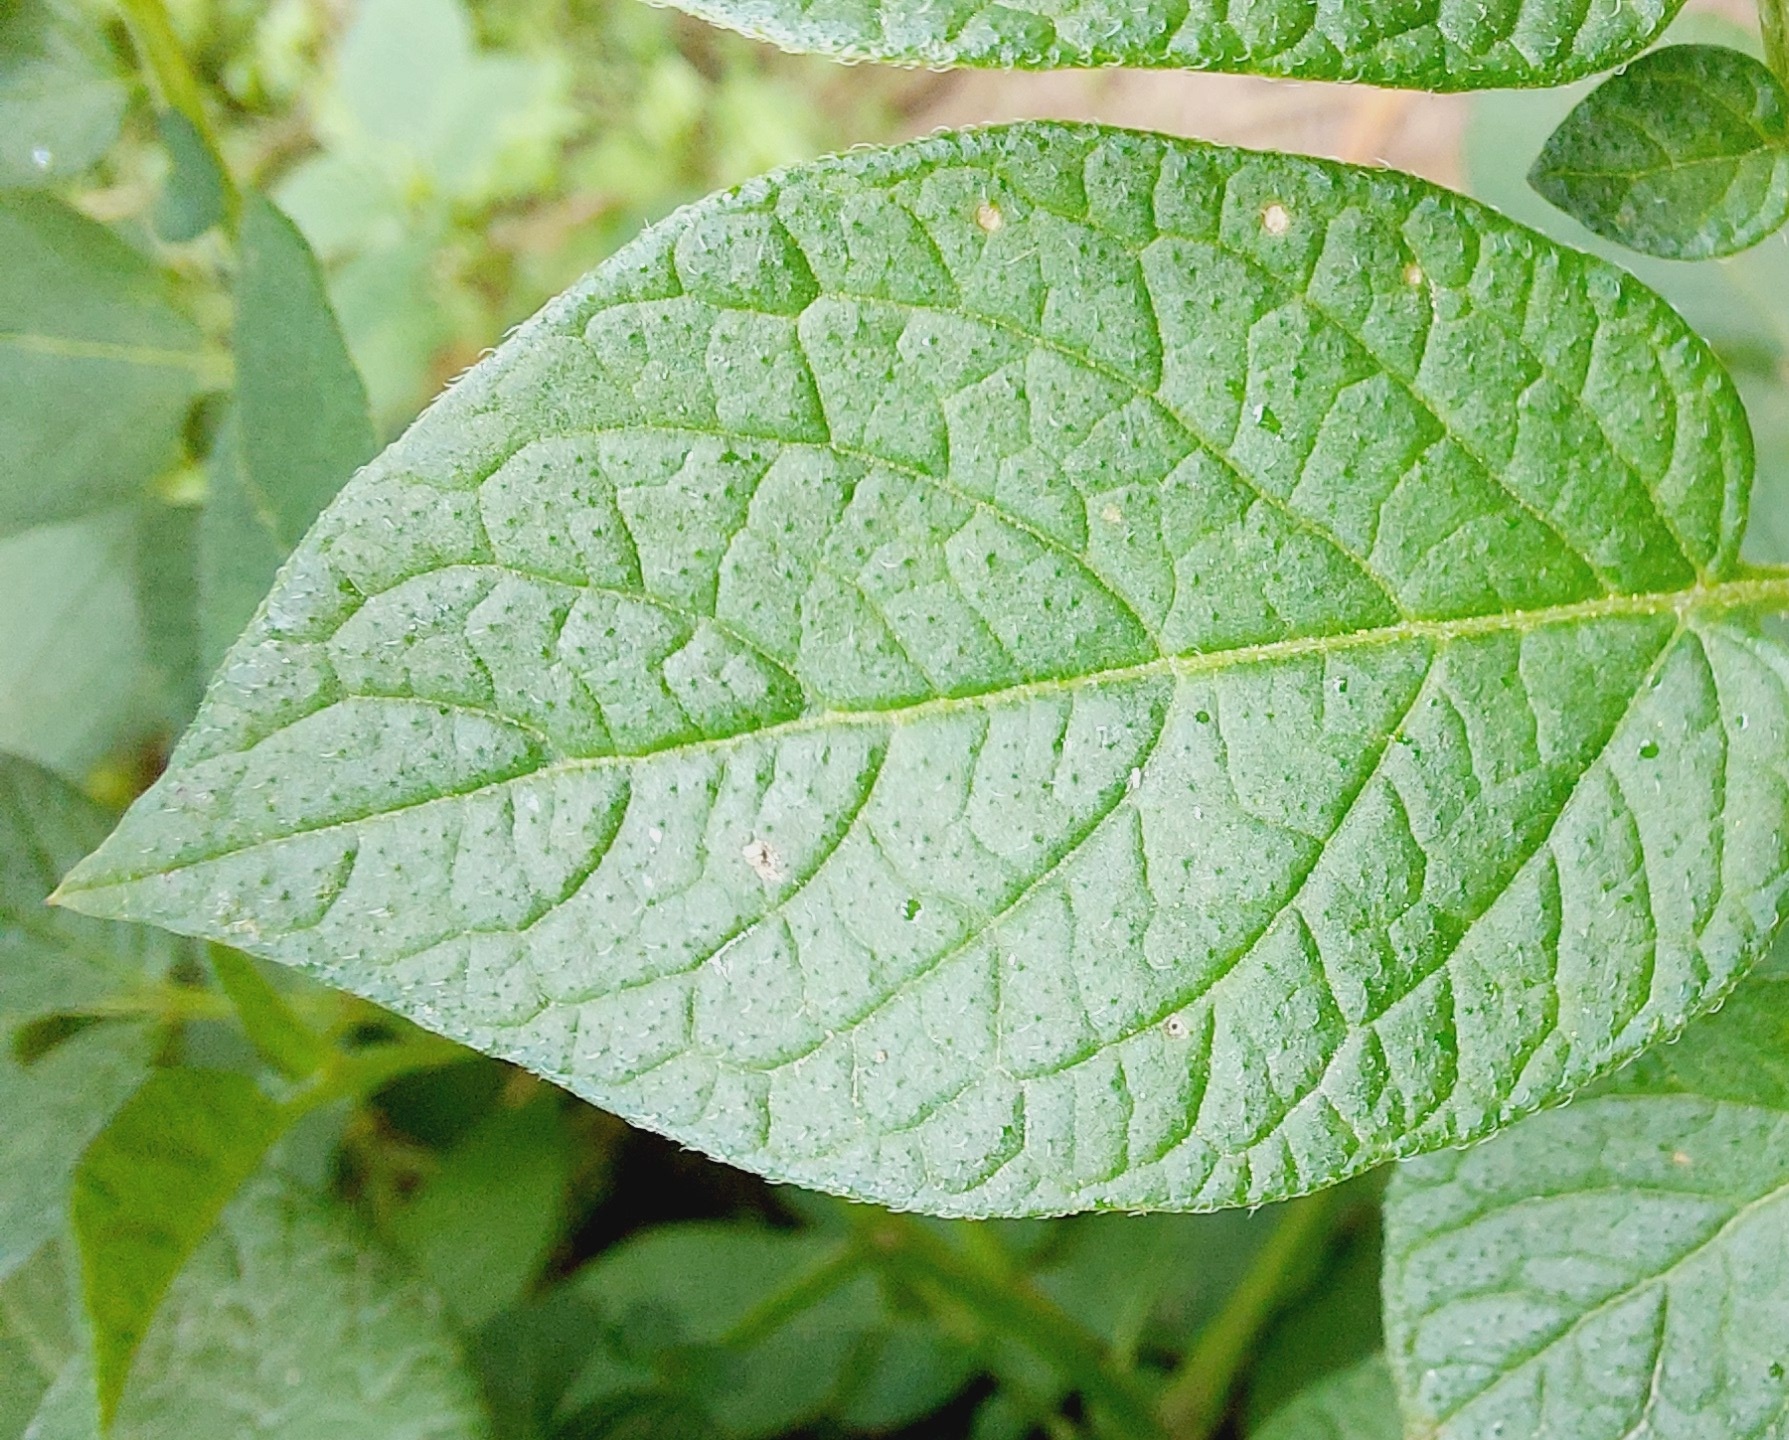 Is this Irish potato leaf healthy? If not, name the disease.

healthy
